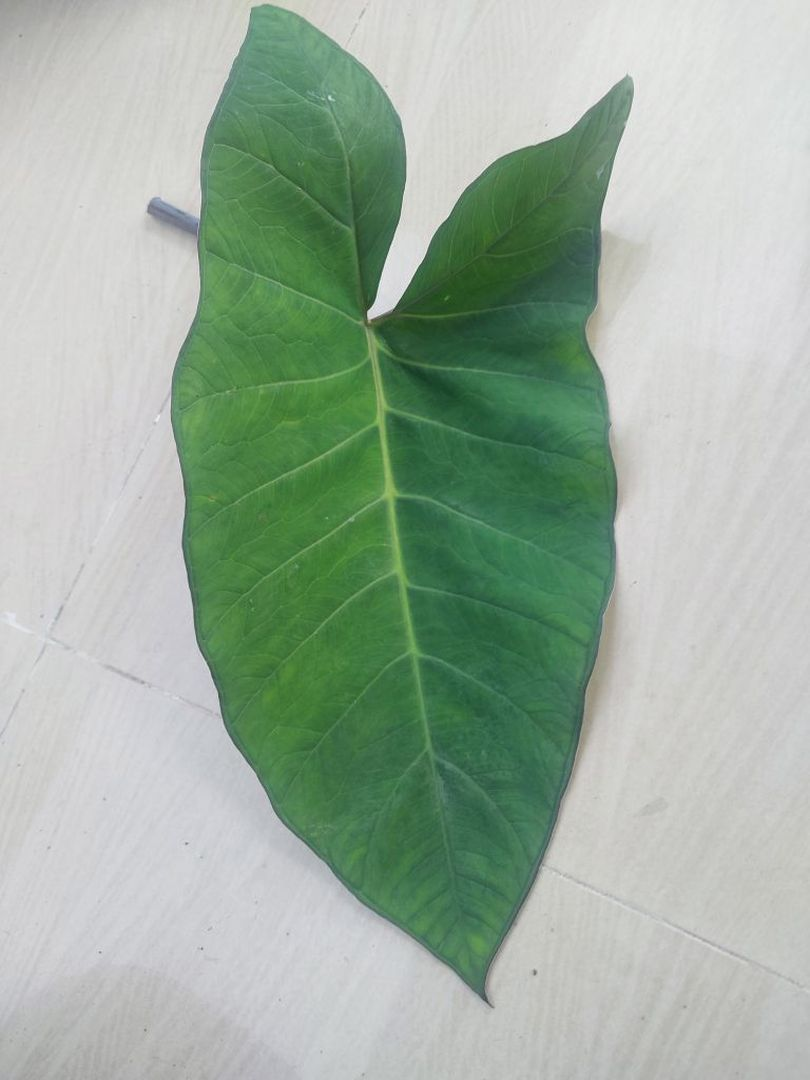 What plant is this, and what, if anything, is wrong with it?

taro, healthy
